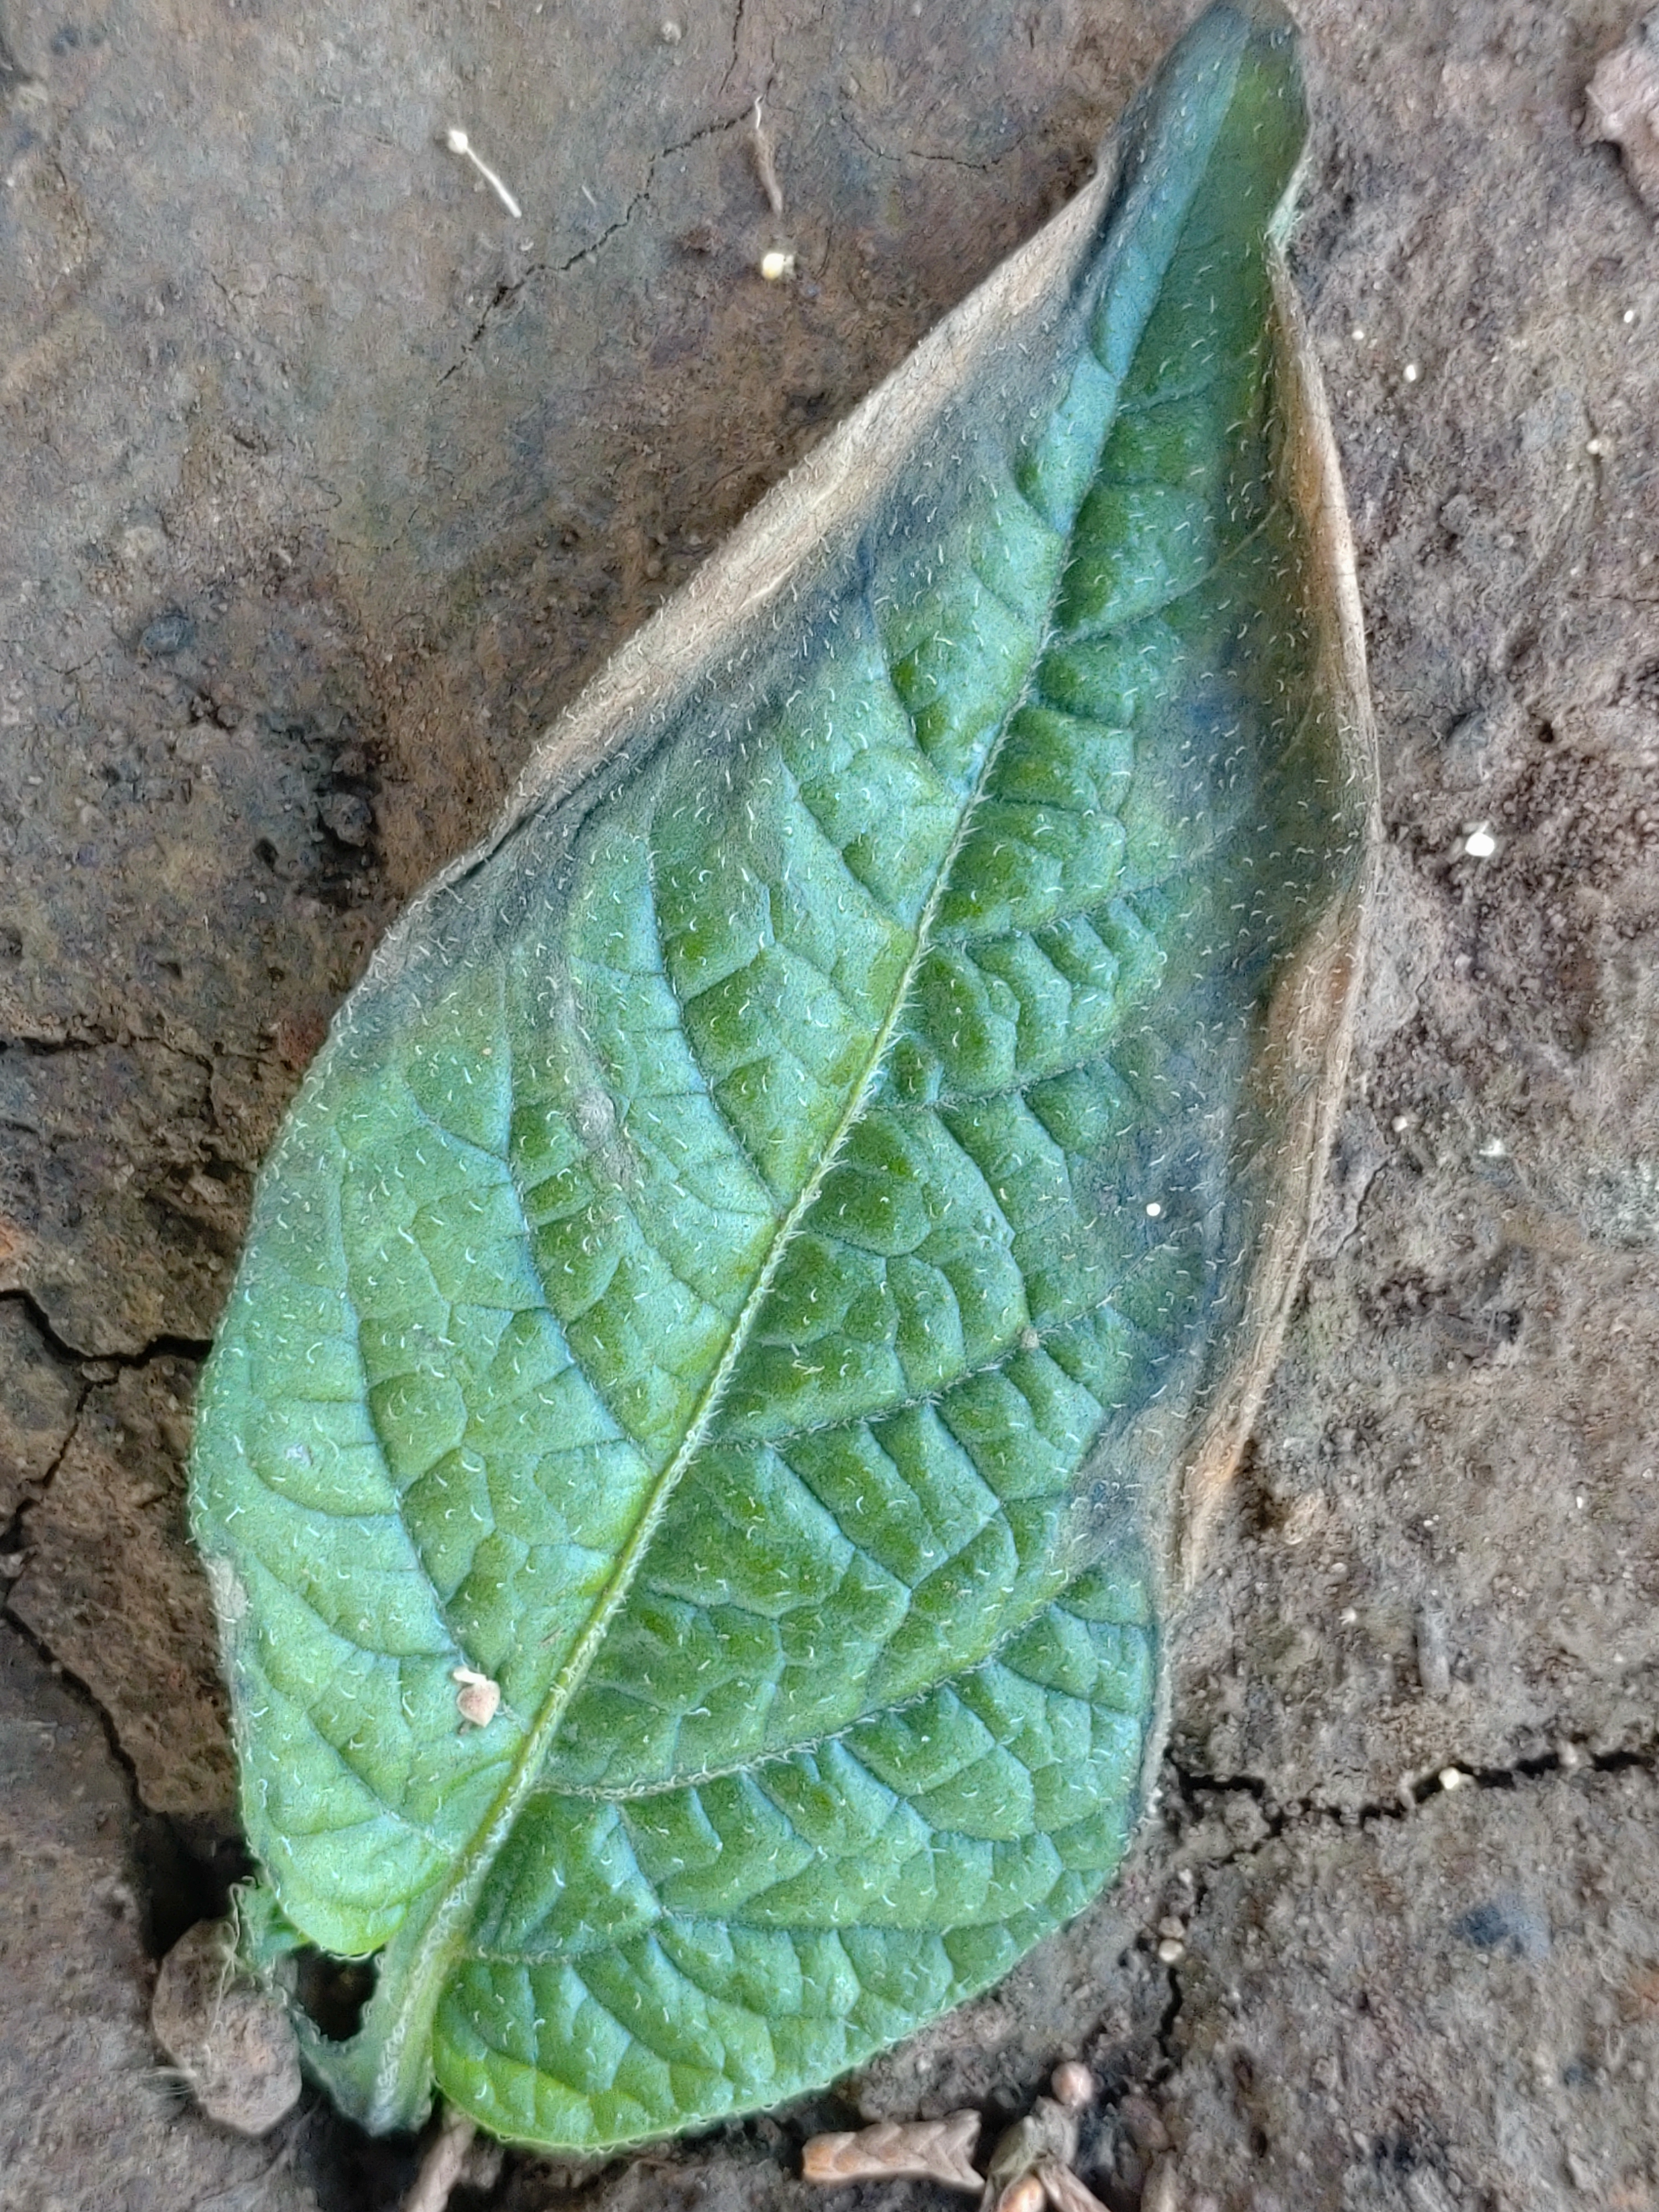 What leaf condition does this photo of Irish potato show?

early blight
